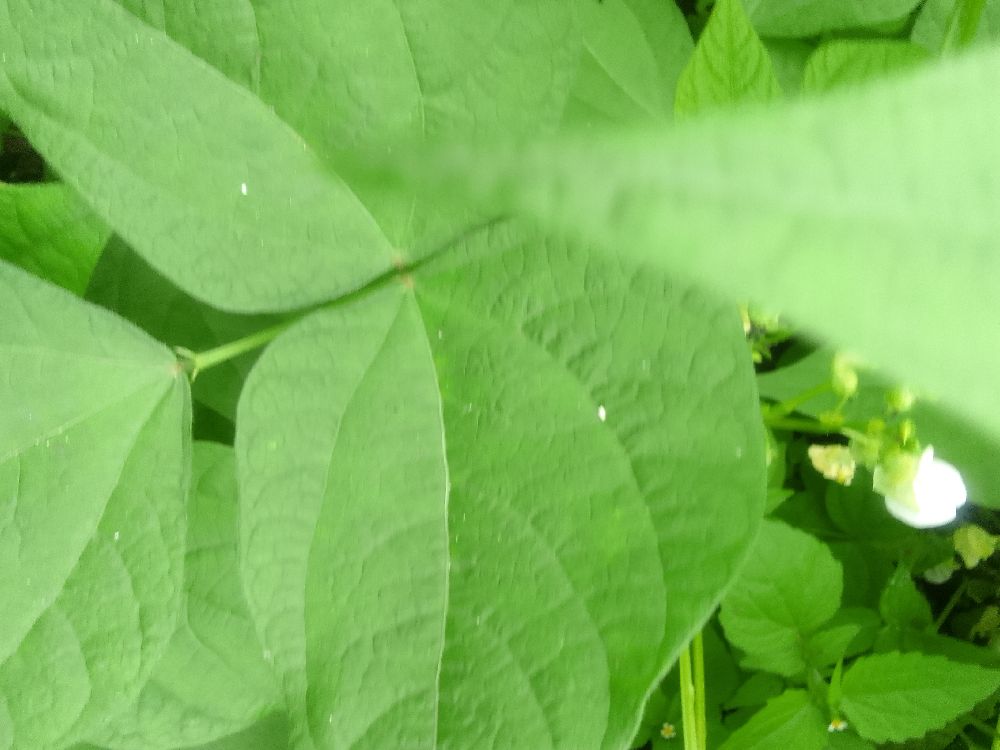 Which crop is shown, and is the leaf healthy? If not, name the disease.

common bean, healthy
